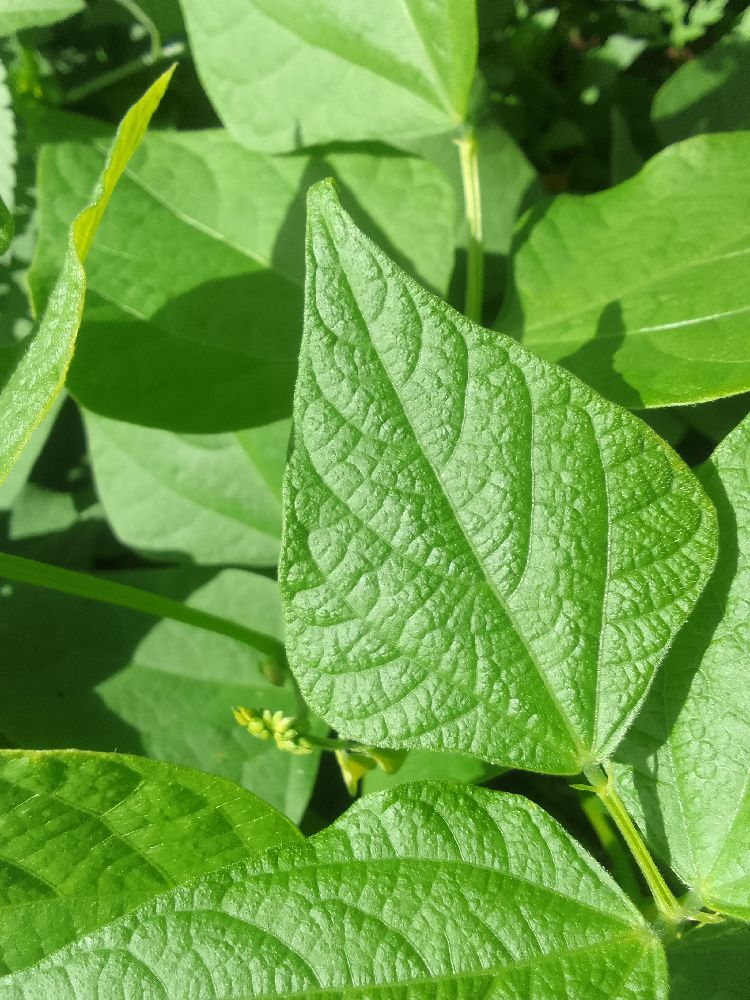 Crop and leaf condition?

common bean, healthy
